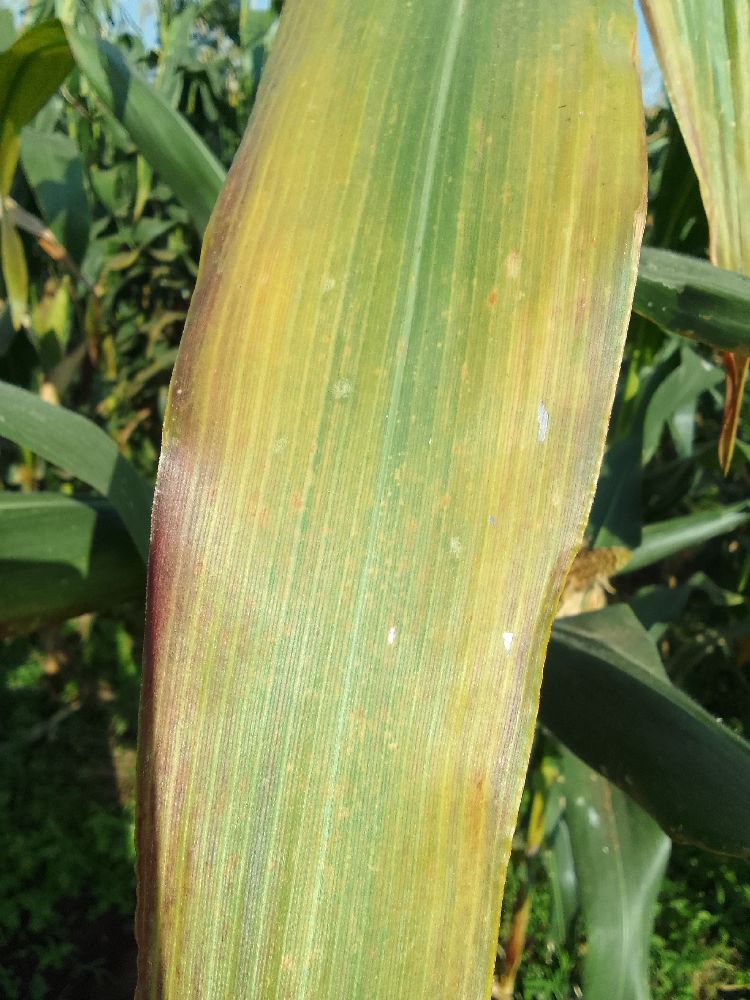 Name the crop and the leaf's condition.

maize, maize lethal necrosis
